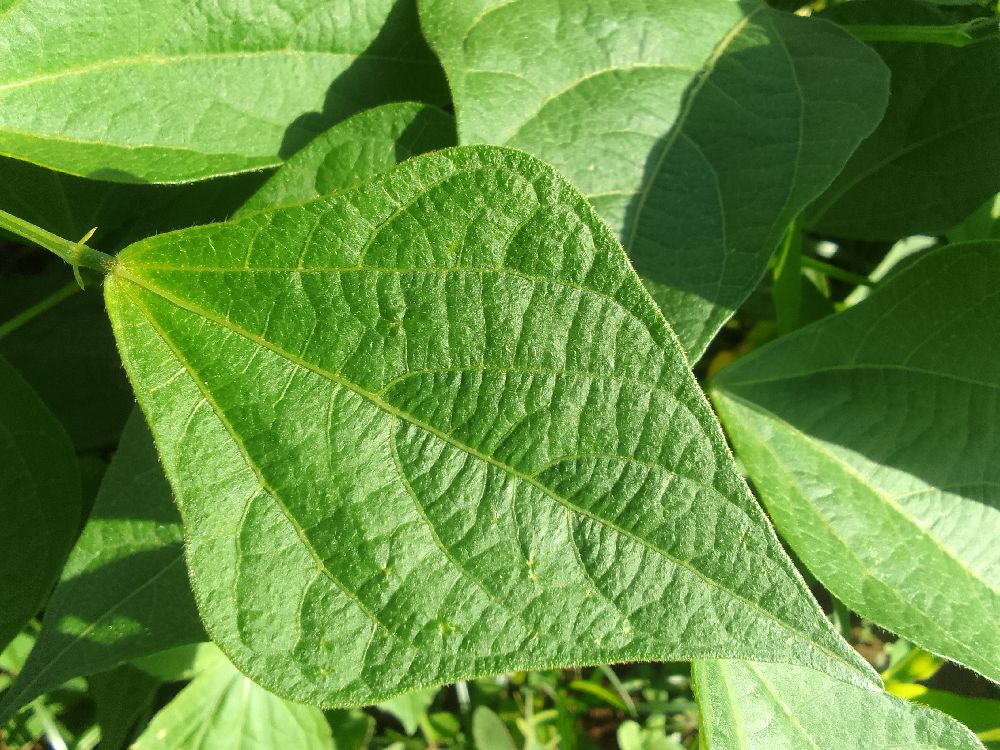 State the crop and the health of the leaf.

common bean, healthy
